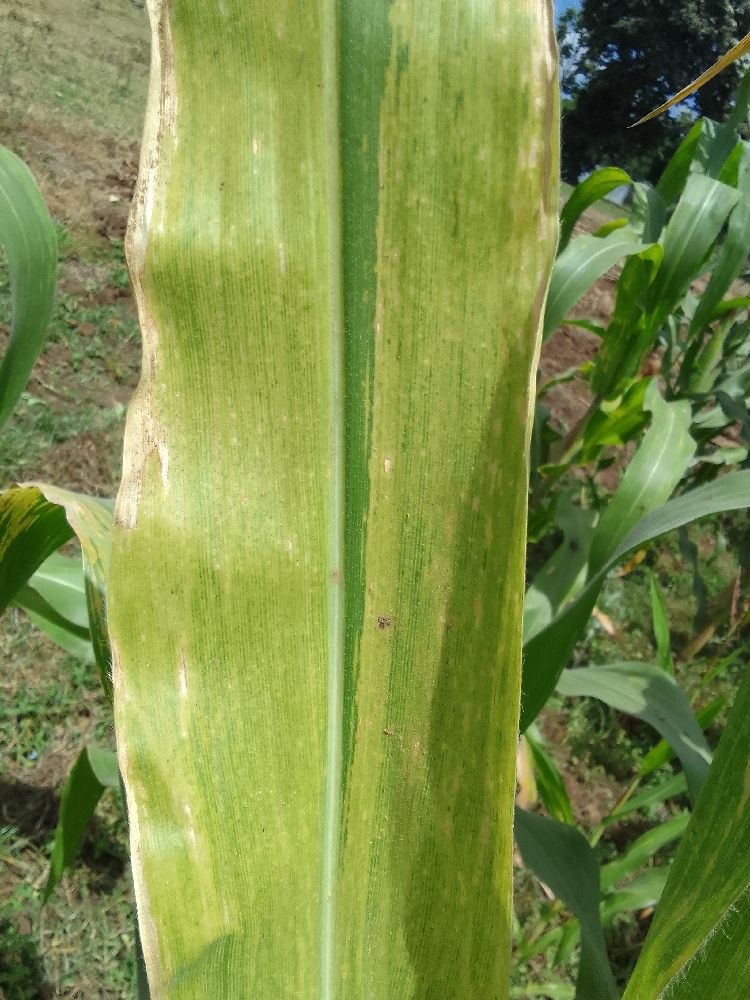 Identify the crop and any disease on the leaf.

maize, maize lethal necrosis
